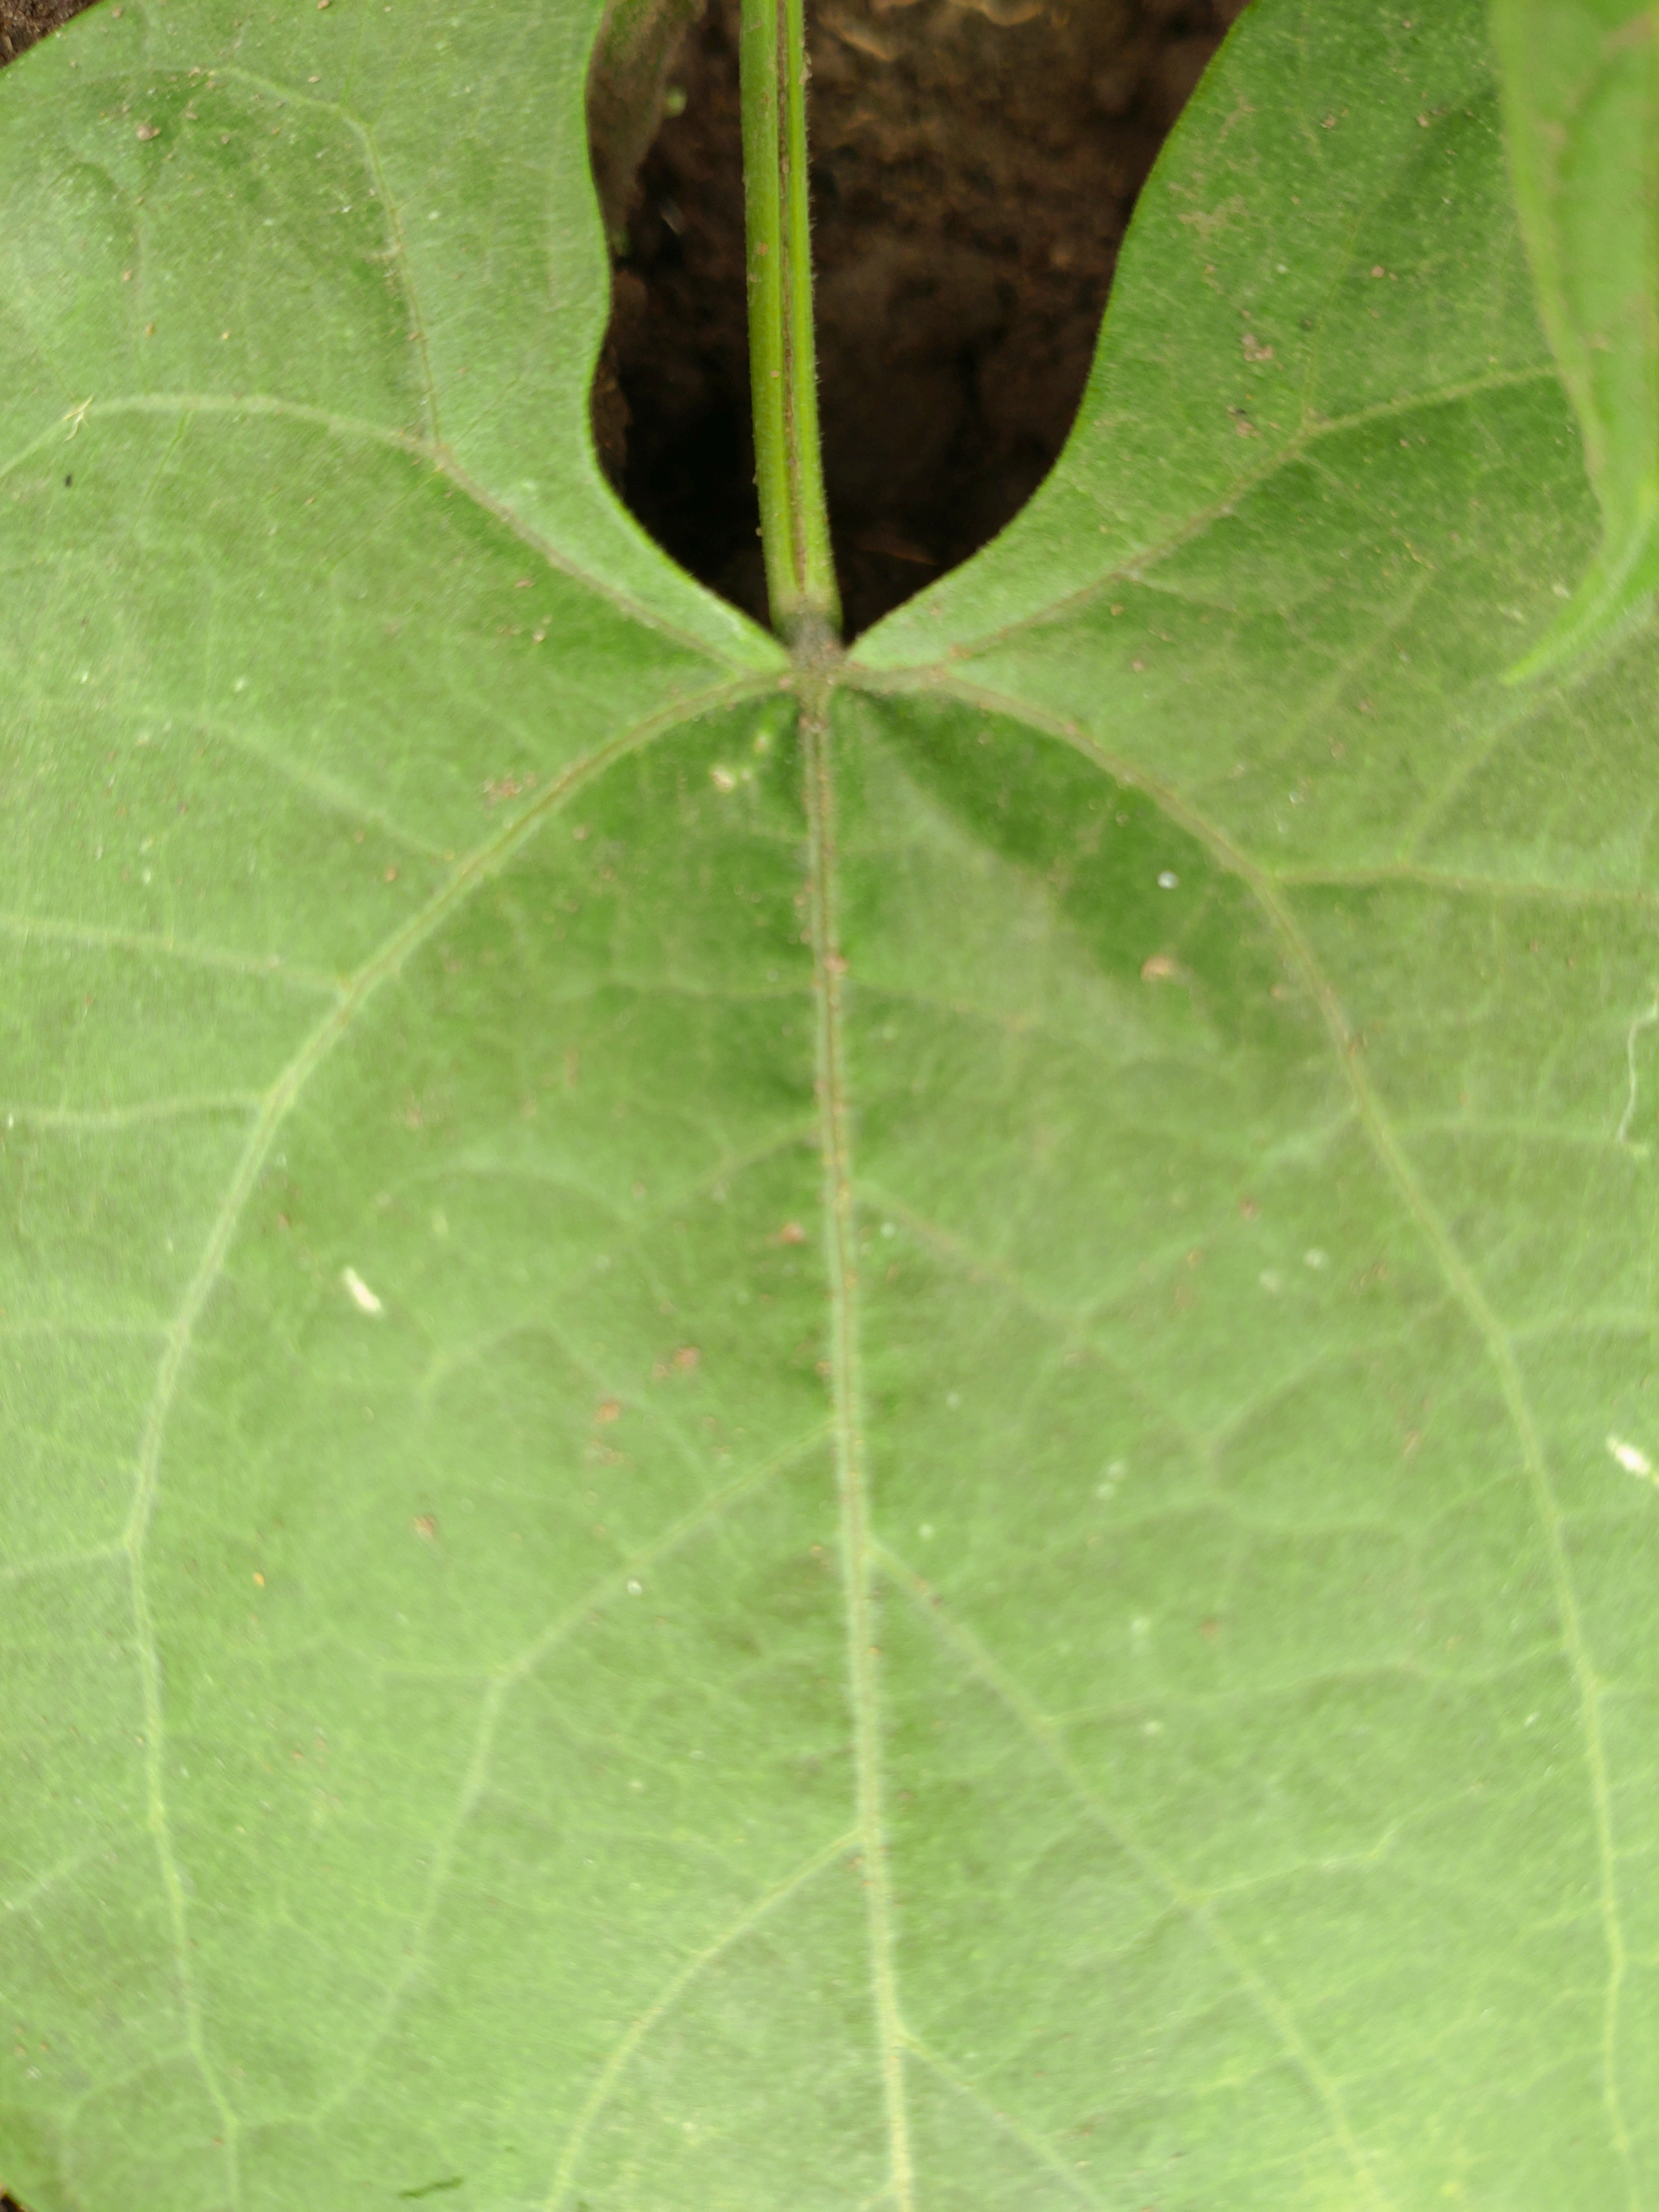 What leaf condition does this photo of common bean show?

healthy
